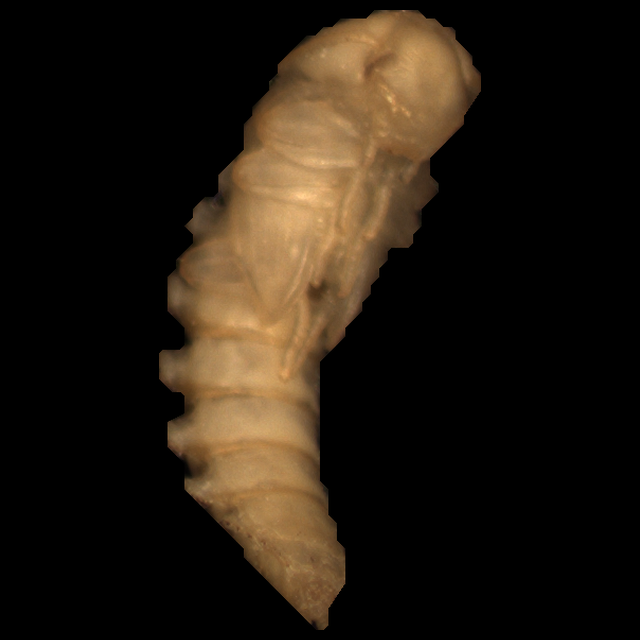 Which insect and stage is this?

mealworm pupa
